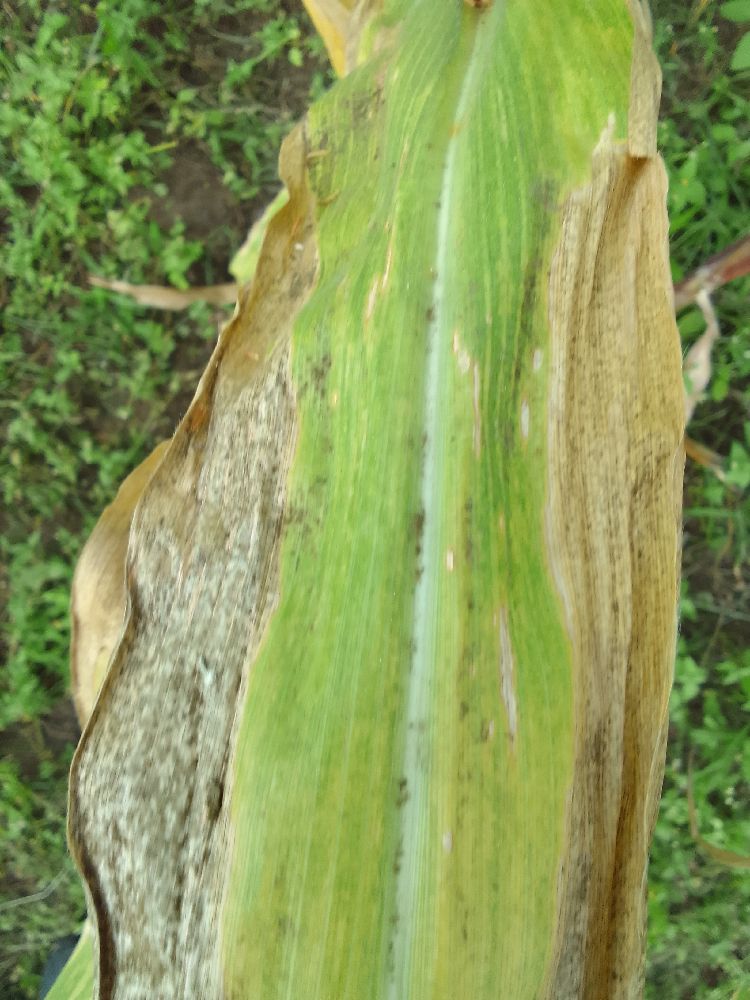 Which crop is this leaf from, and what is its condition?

maize, maize lethal necrosis
